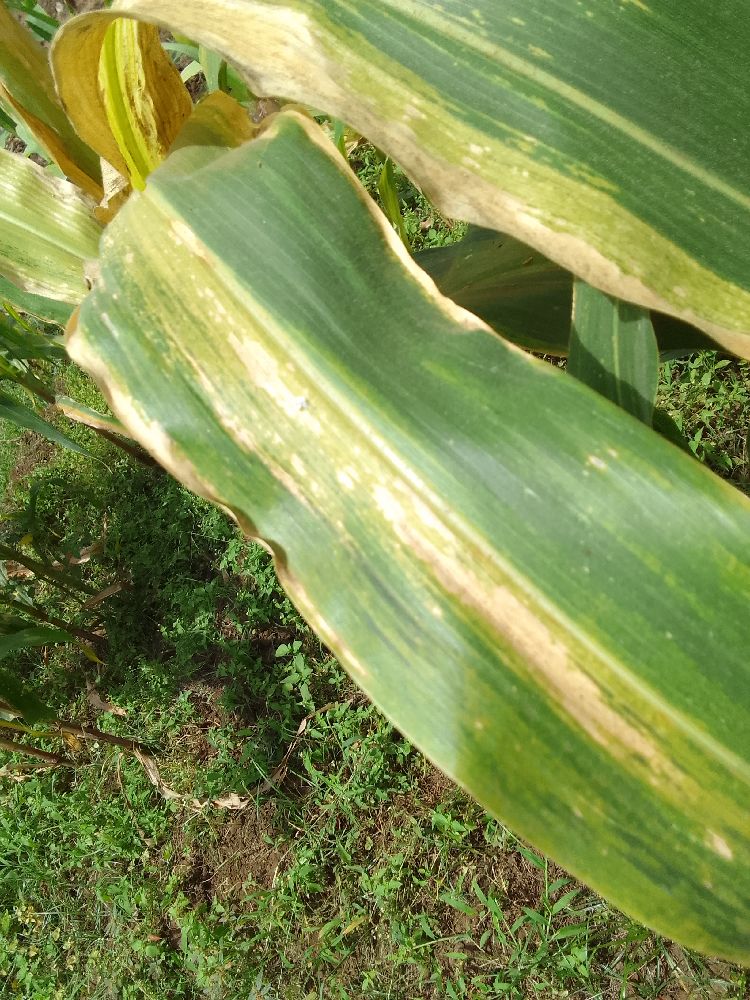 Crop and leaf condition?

maize, maize lethal necrosis
